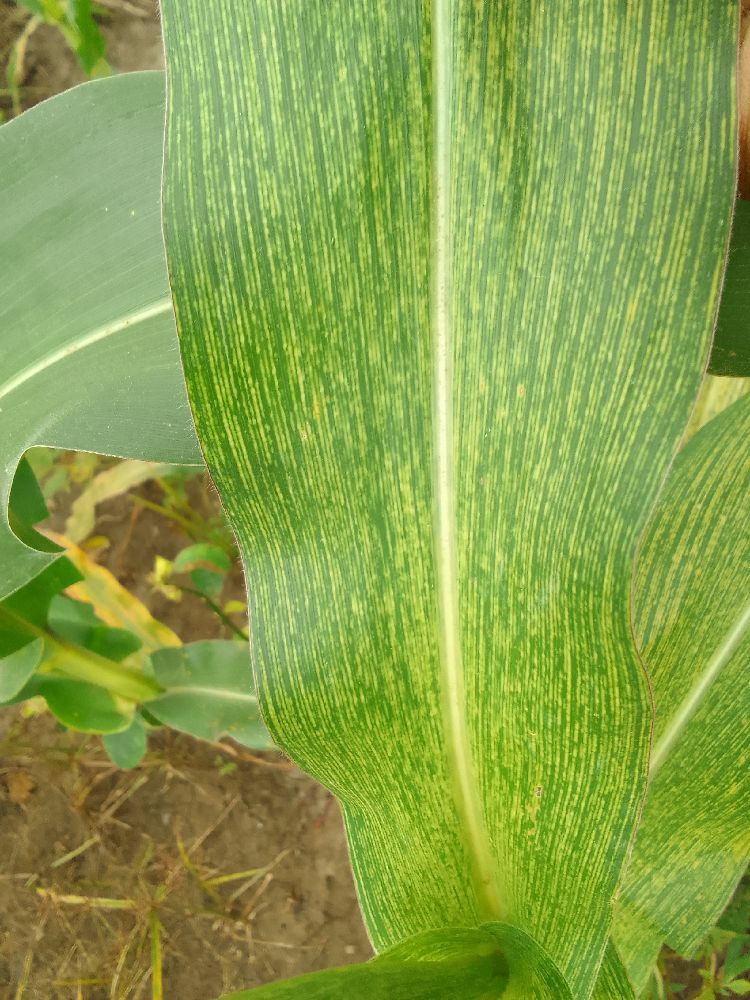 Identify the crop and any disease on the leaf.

maize, maize streak virus
